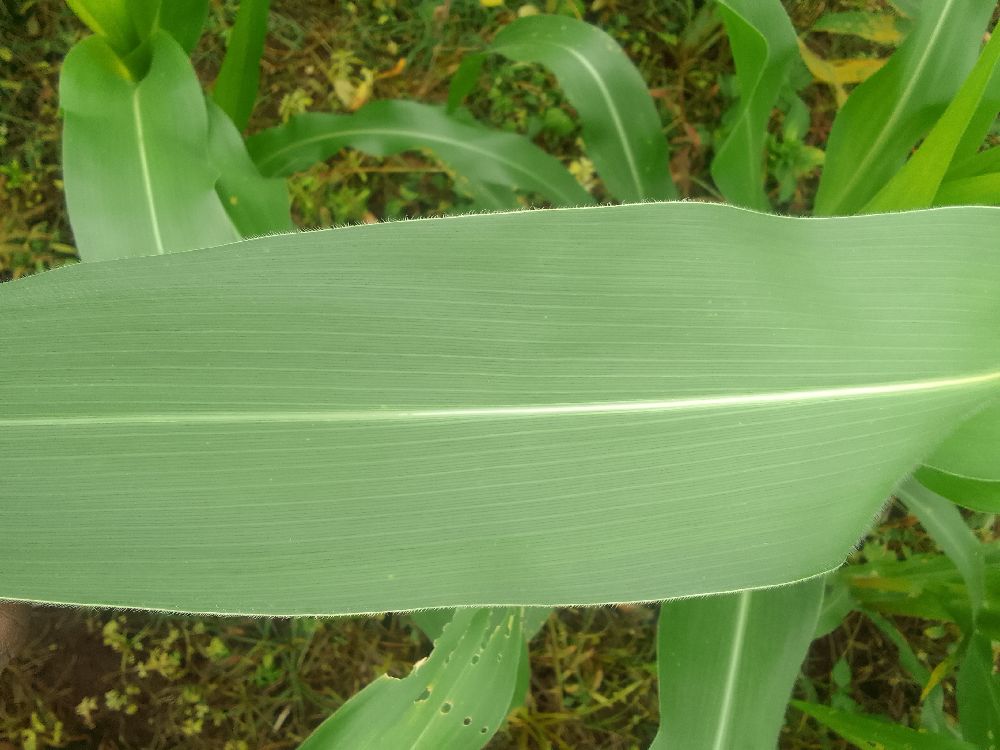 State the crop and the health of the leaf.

maize, healthy
